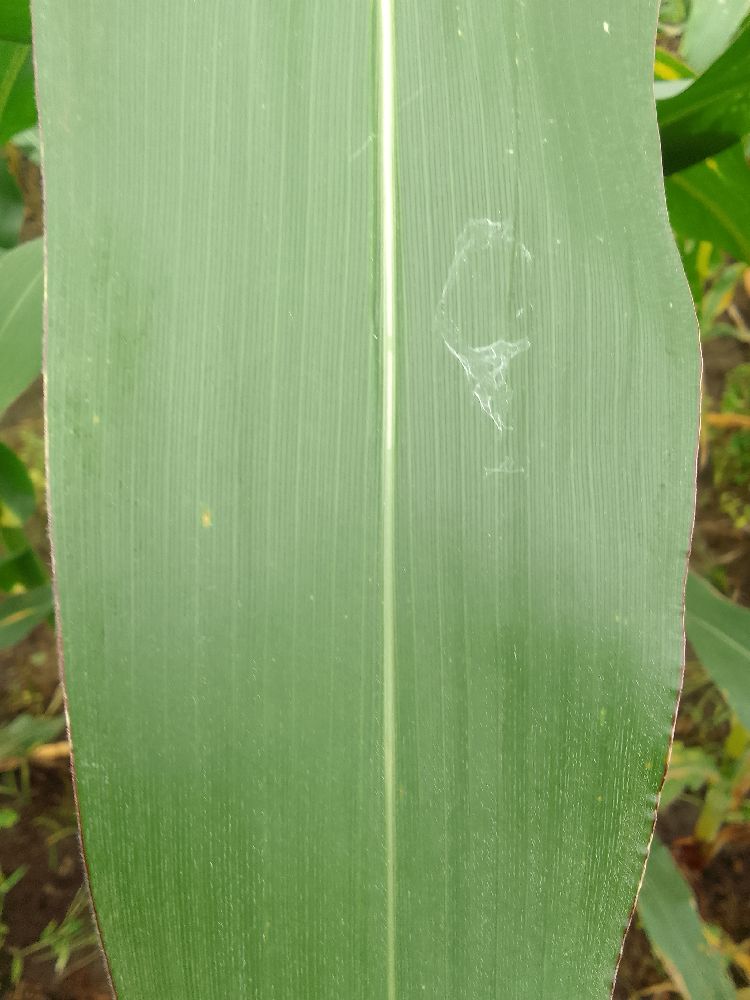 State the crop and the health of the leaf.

maize, healthy
